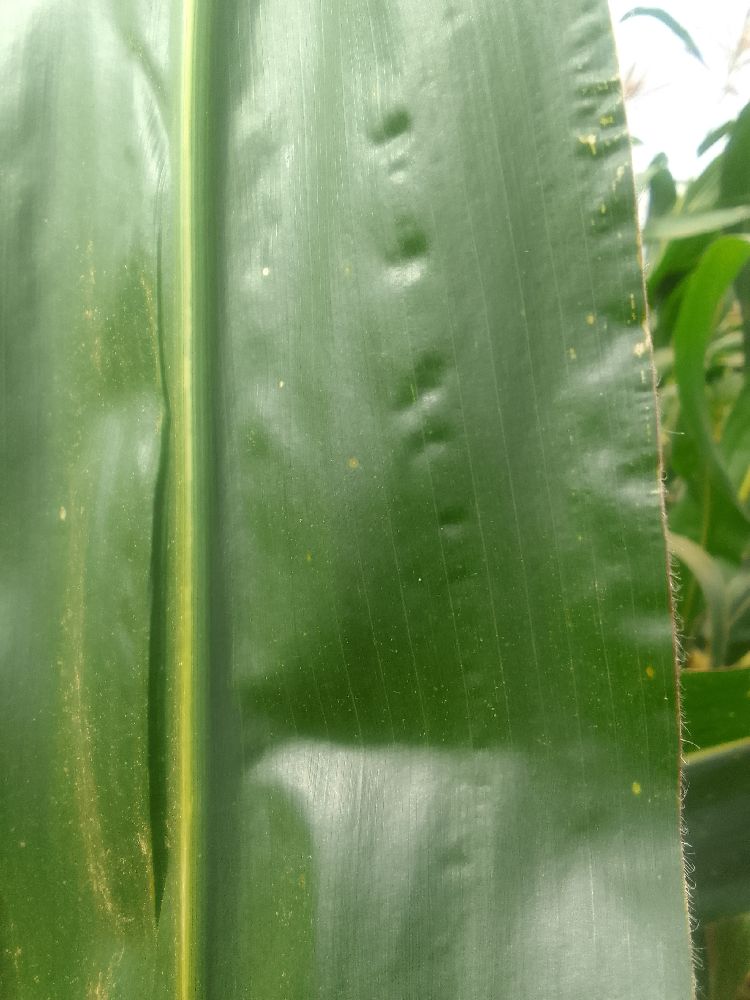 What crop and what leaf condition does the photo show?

maize, healthy
